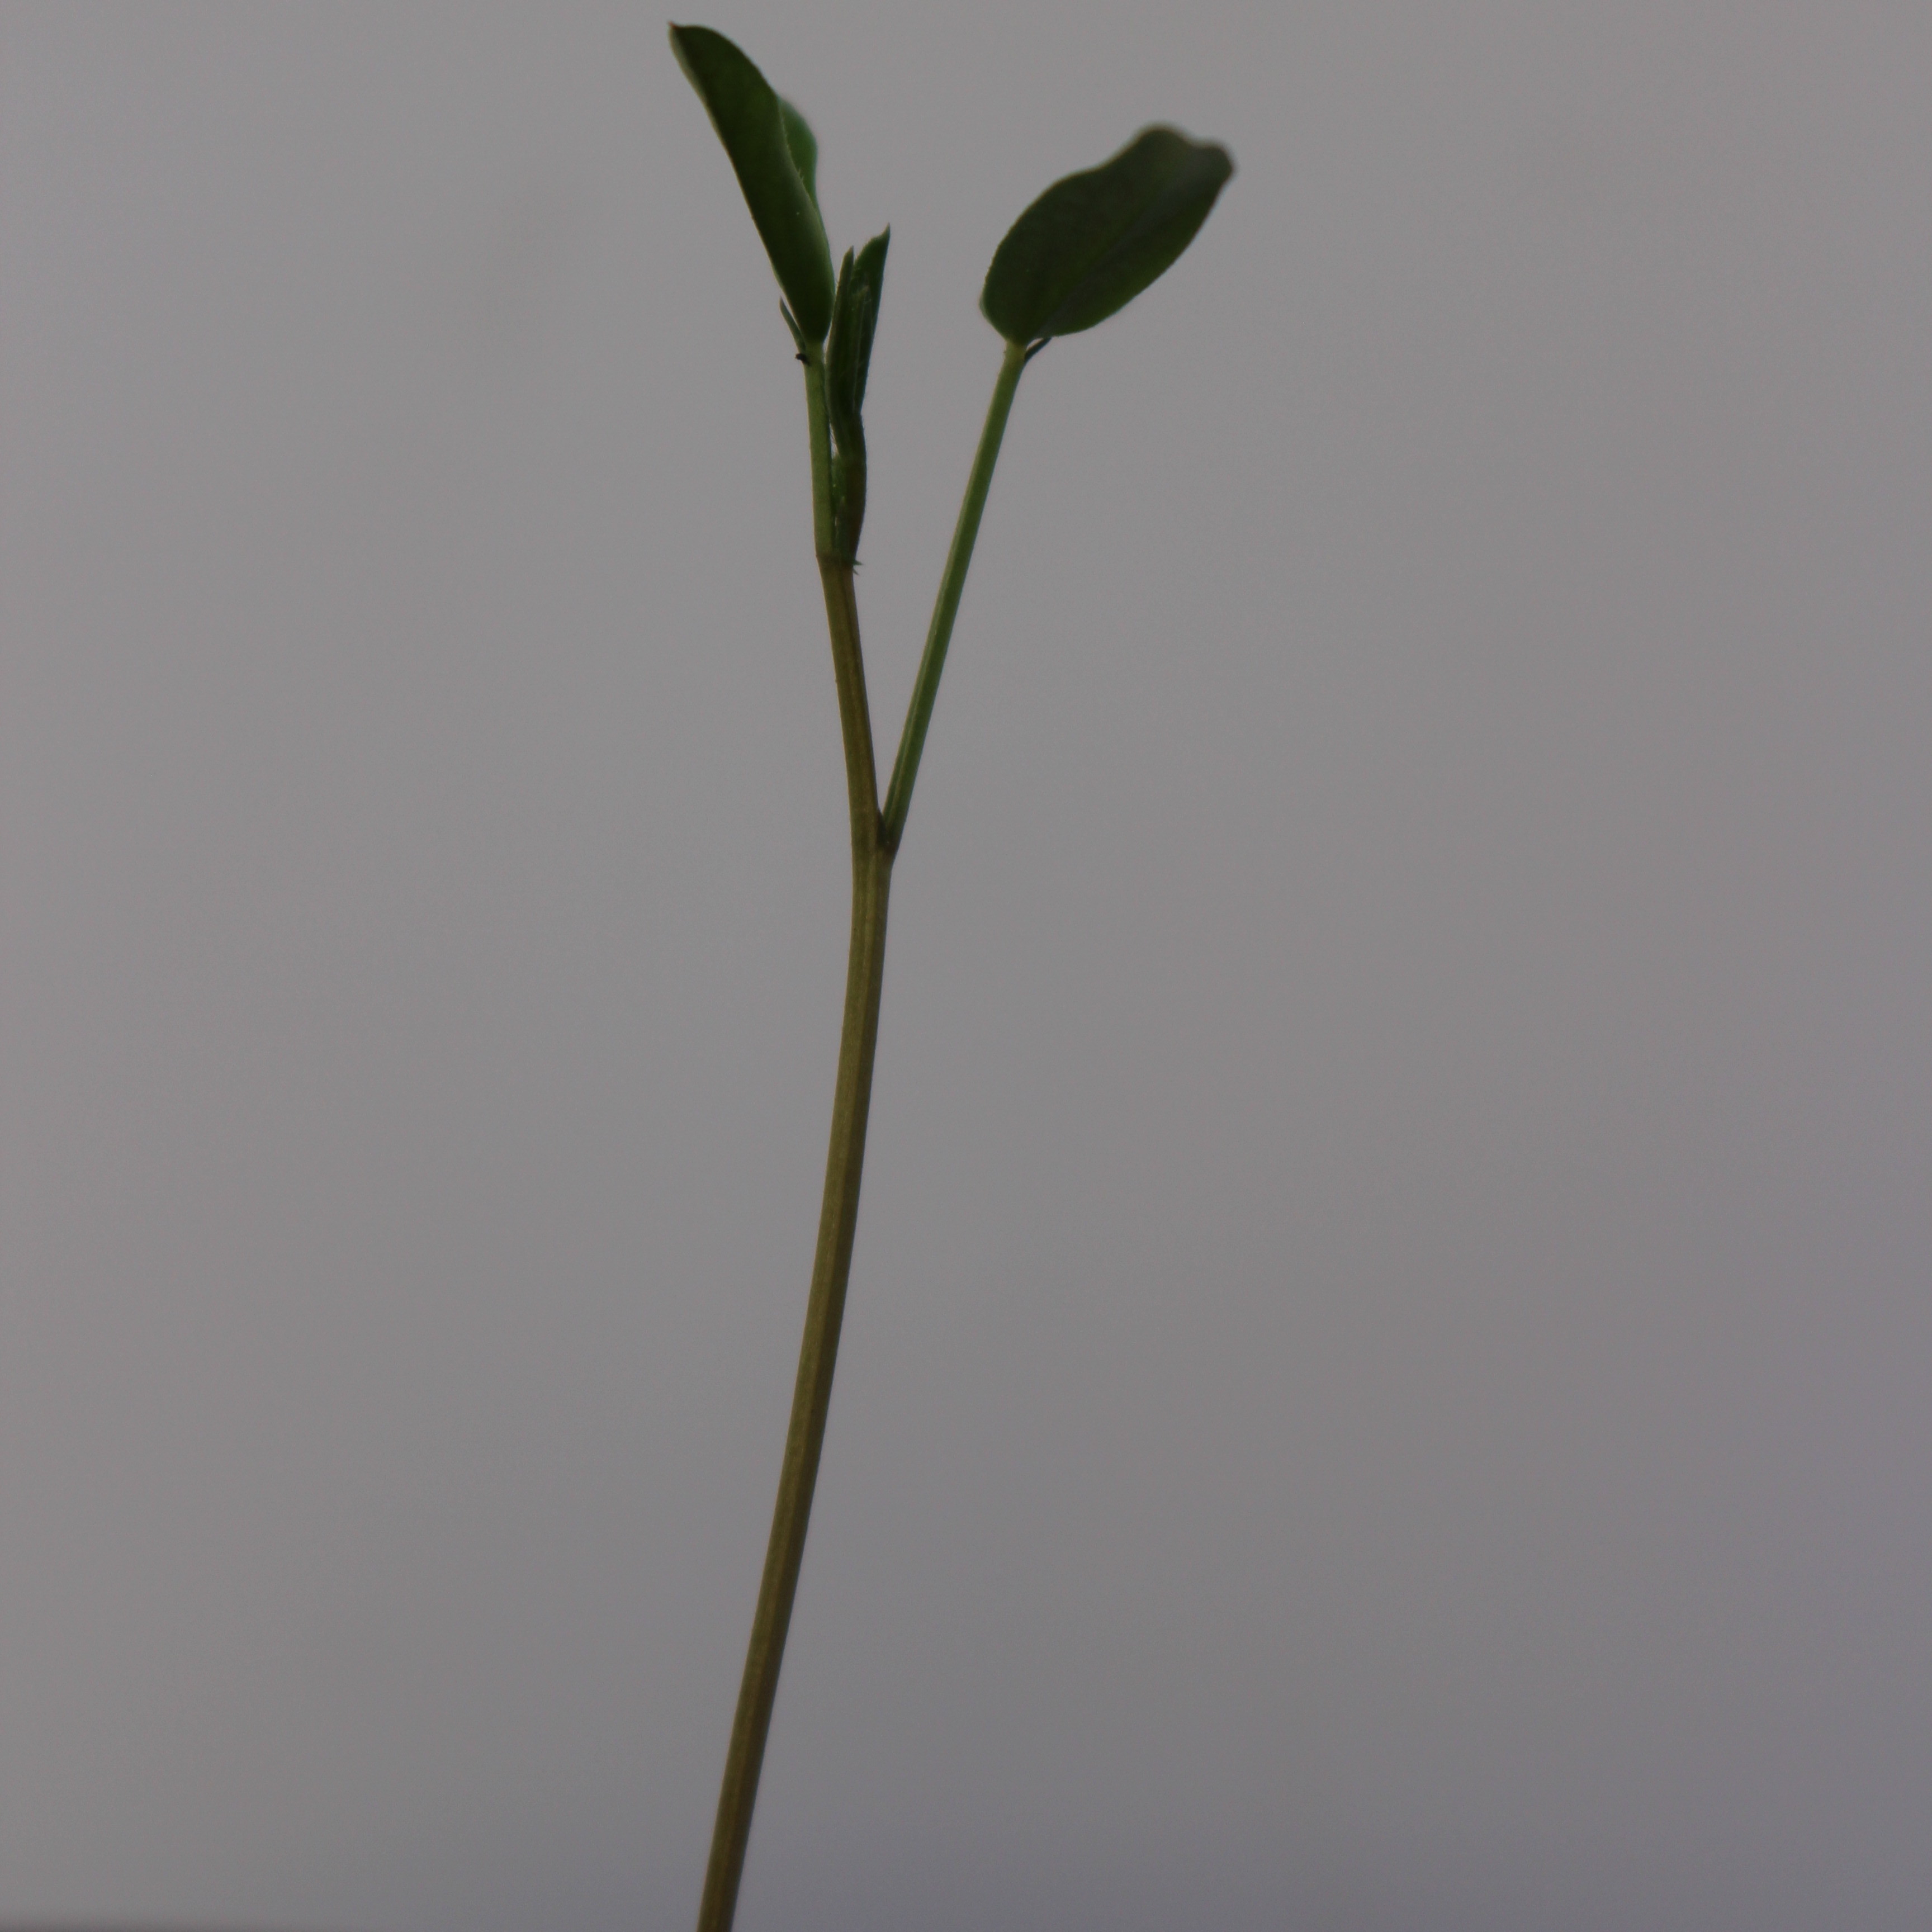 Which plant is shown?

Vicia sativa
